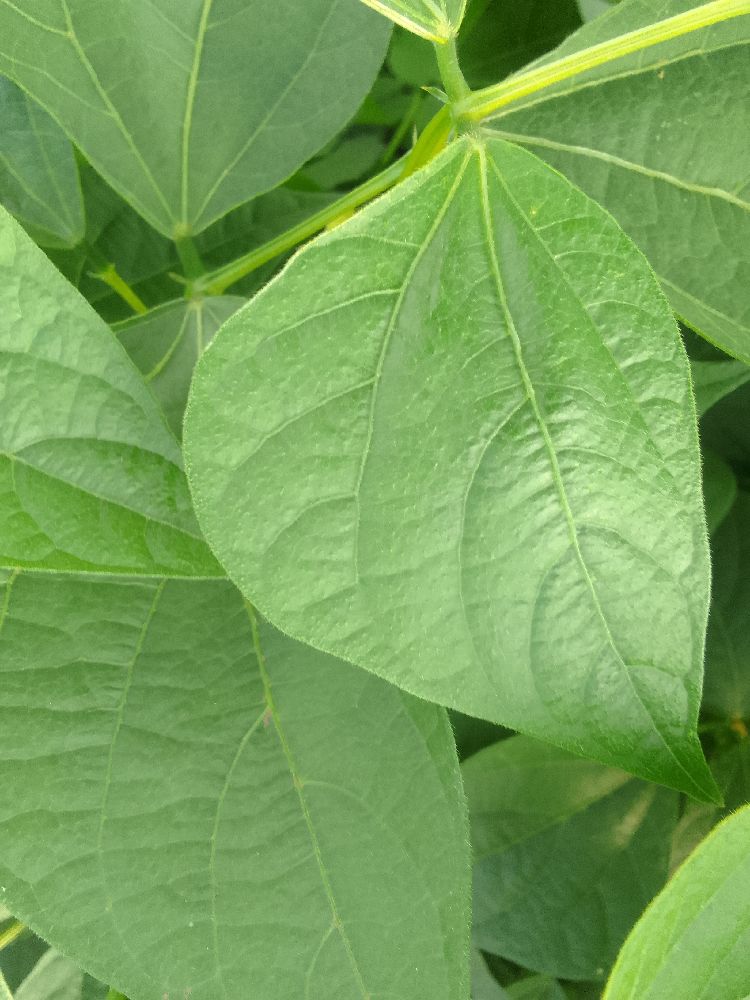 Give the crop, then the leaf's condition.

common bean, healthy
